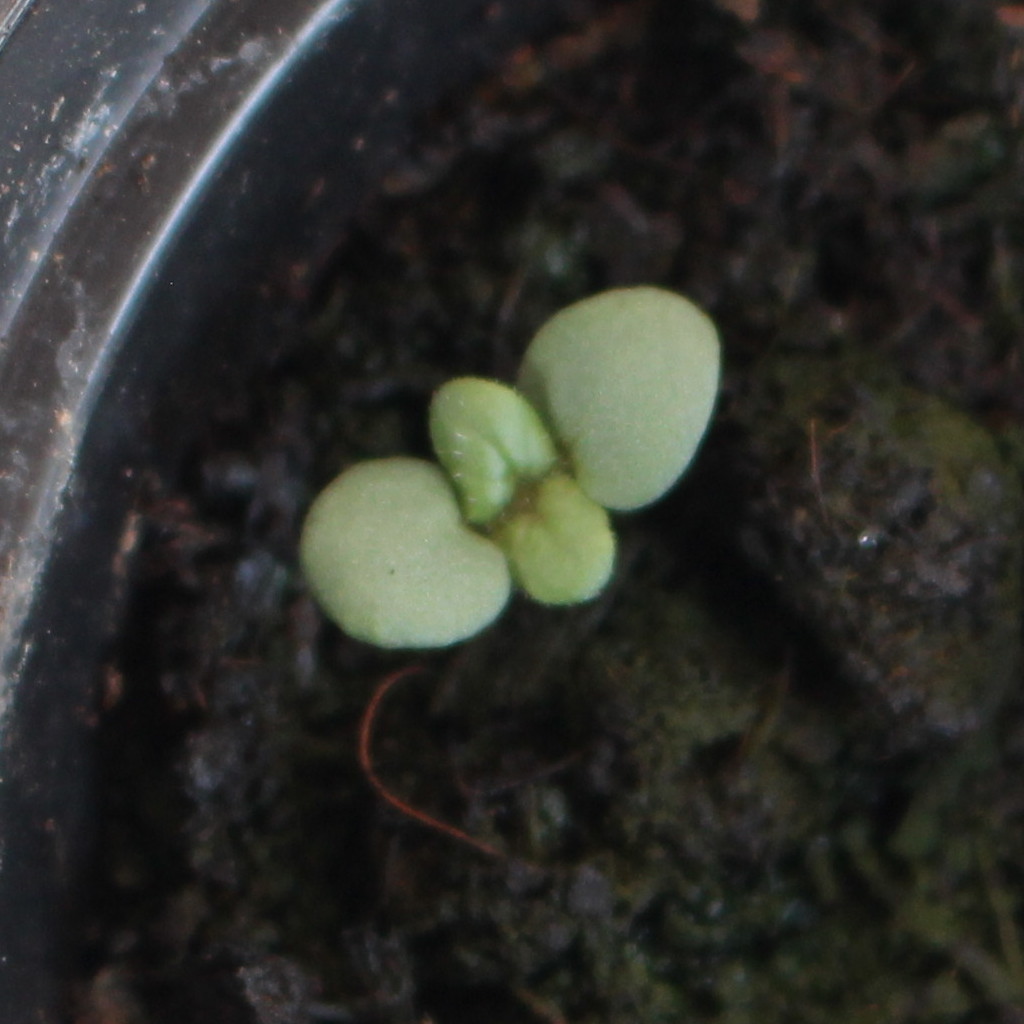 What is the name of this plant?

Veronica persica
